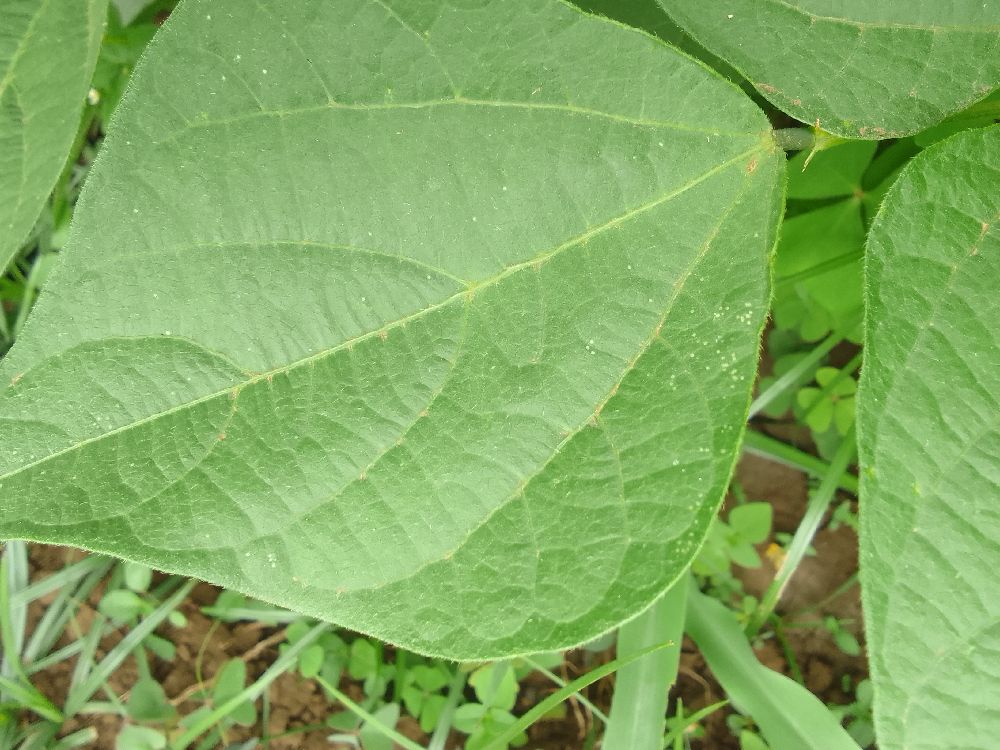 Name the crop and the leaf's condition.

common bean, healthy
